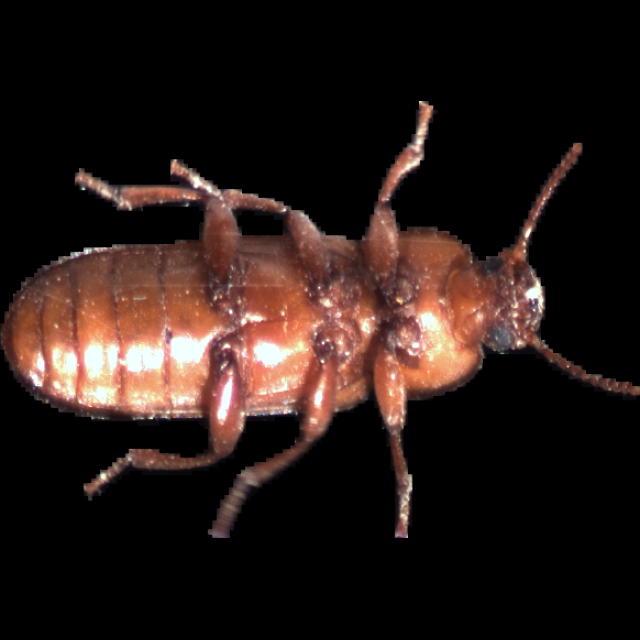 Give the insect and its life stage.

mealworm beetle
